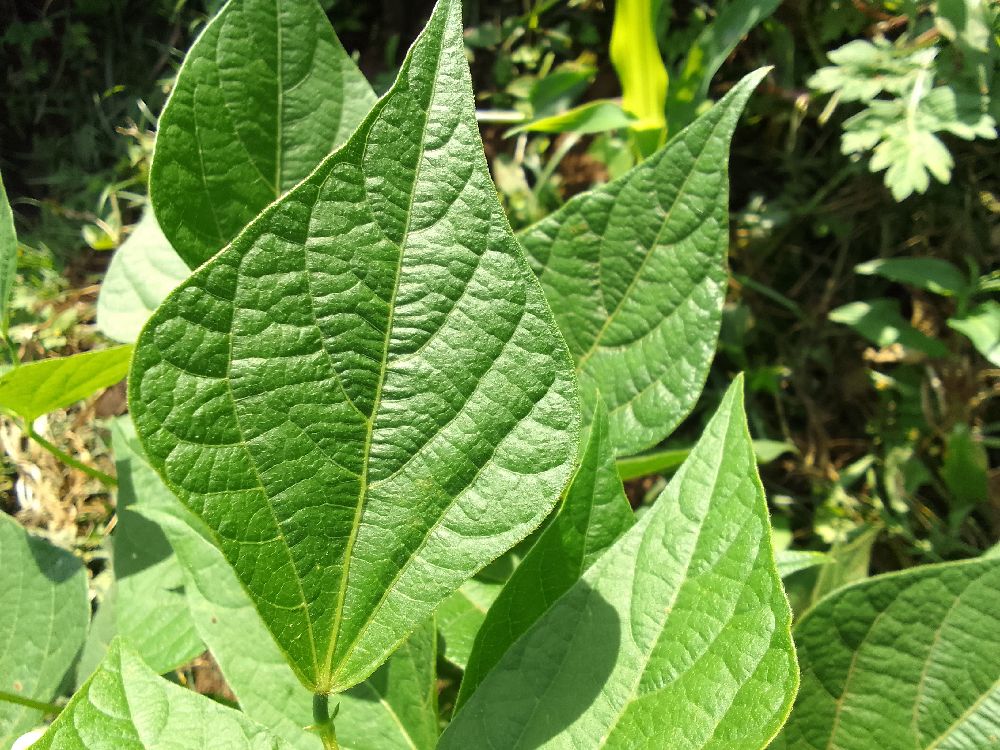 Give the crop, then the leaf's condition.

common bean, healthy
